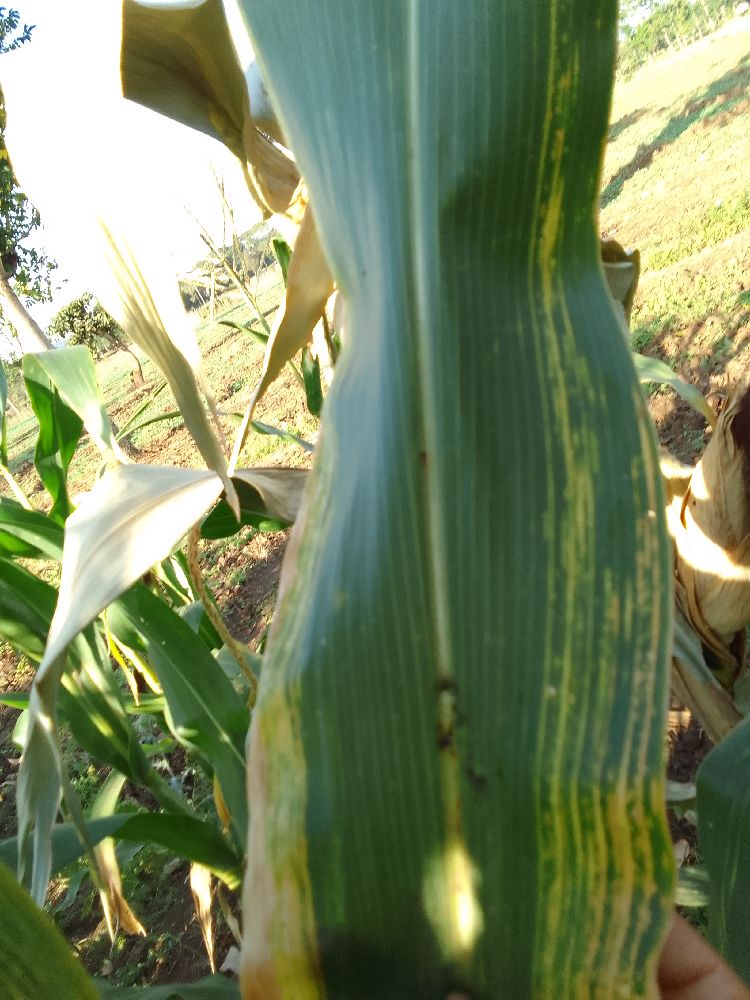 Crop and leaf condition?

maize, maize lethal necrosis
